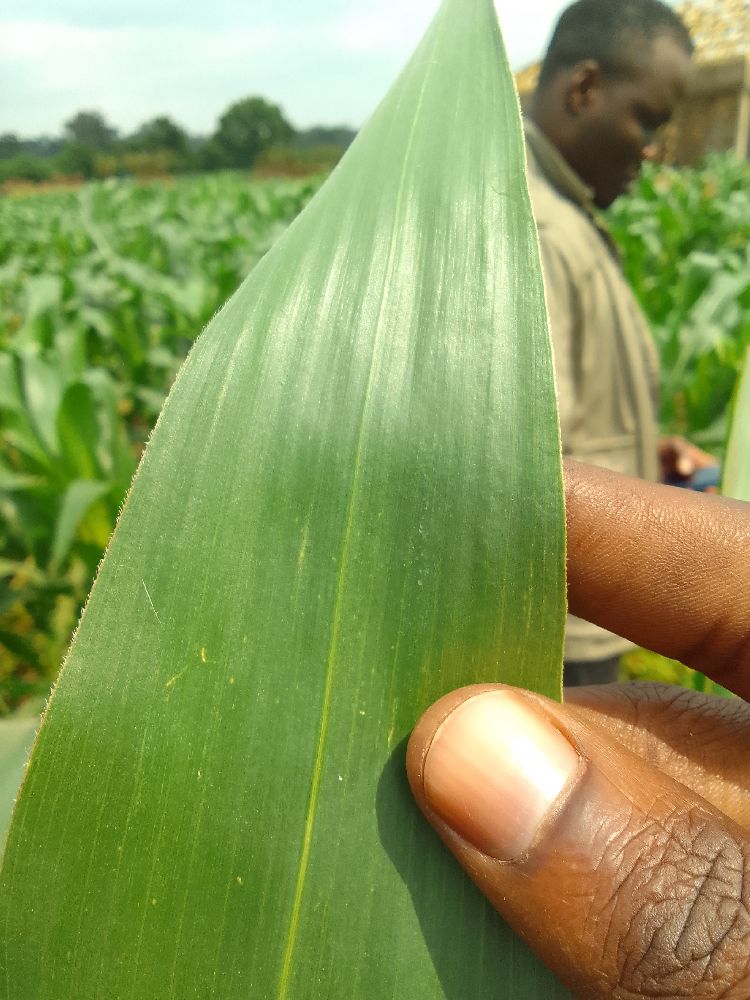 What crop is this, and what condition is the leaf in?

maize, healthy
